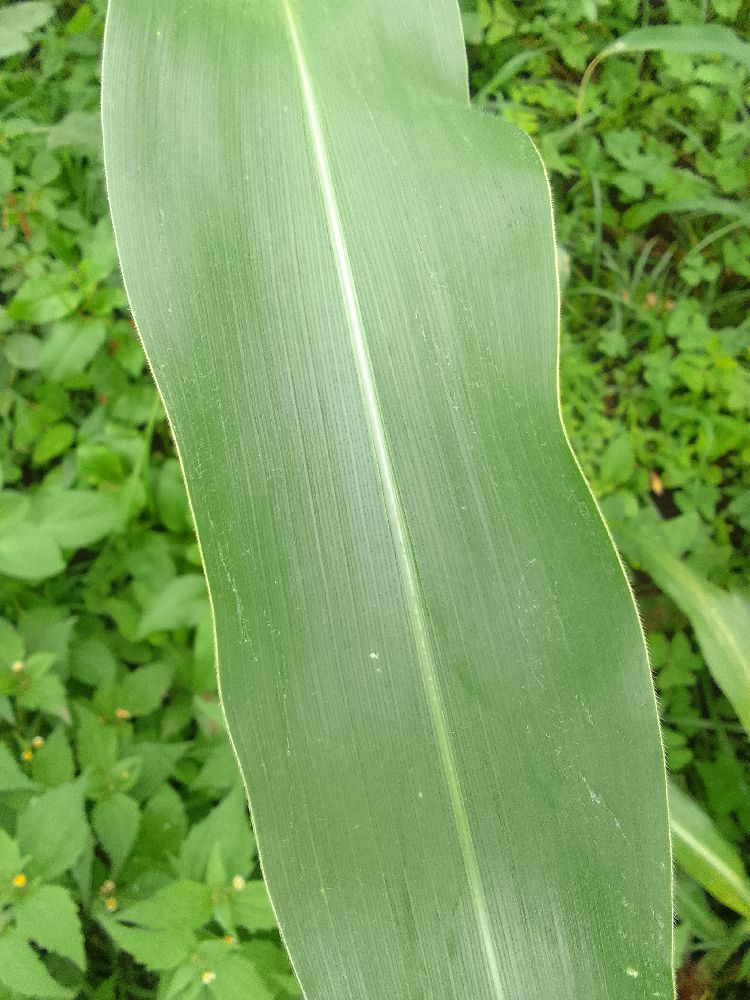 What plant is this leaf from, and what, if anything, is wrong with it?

maize, healthy
